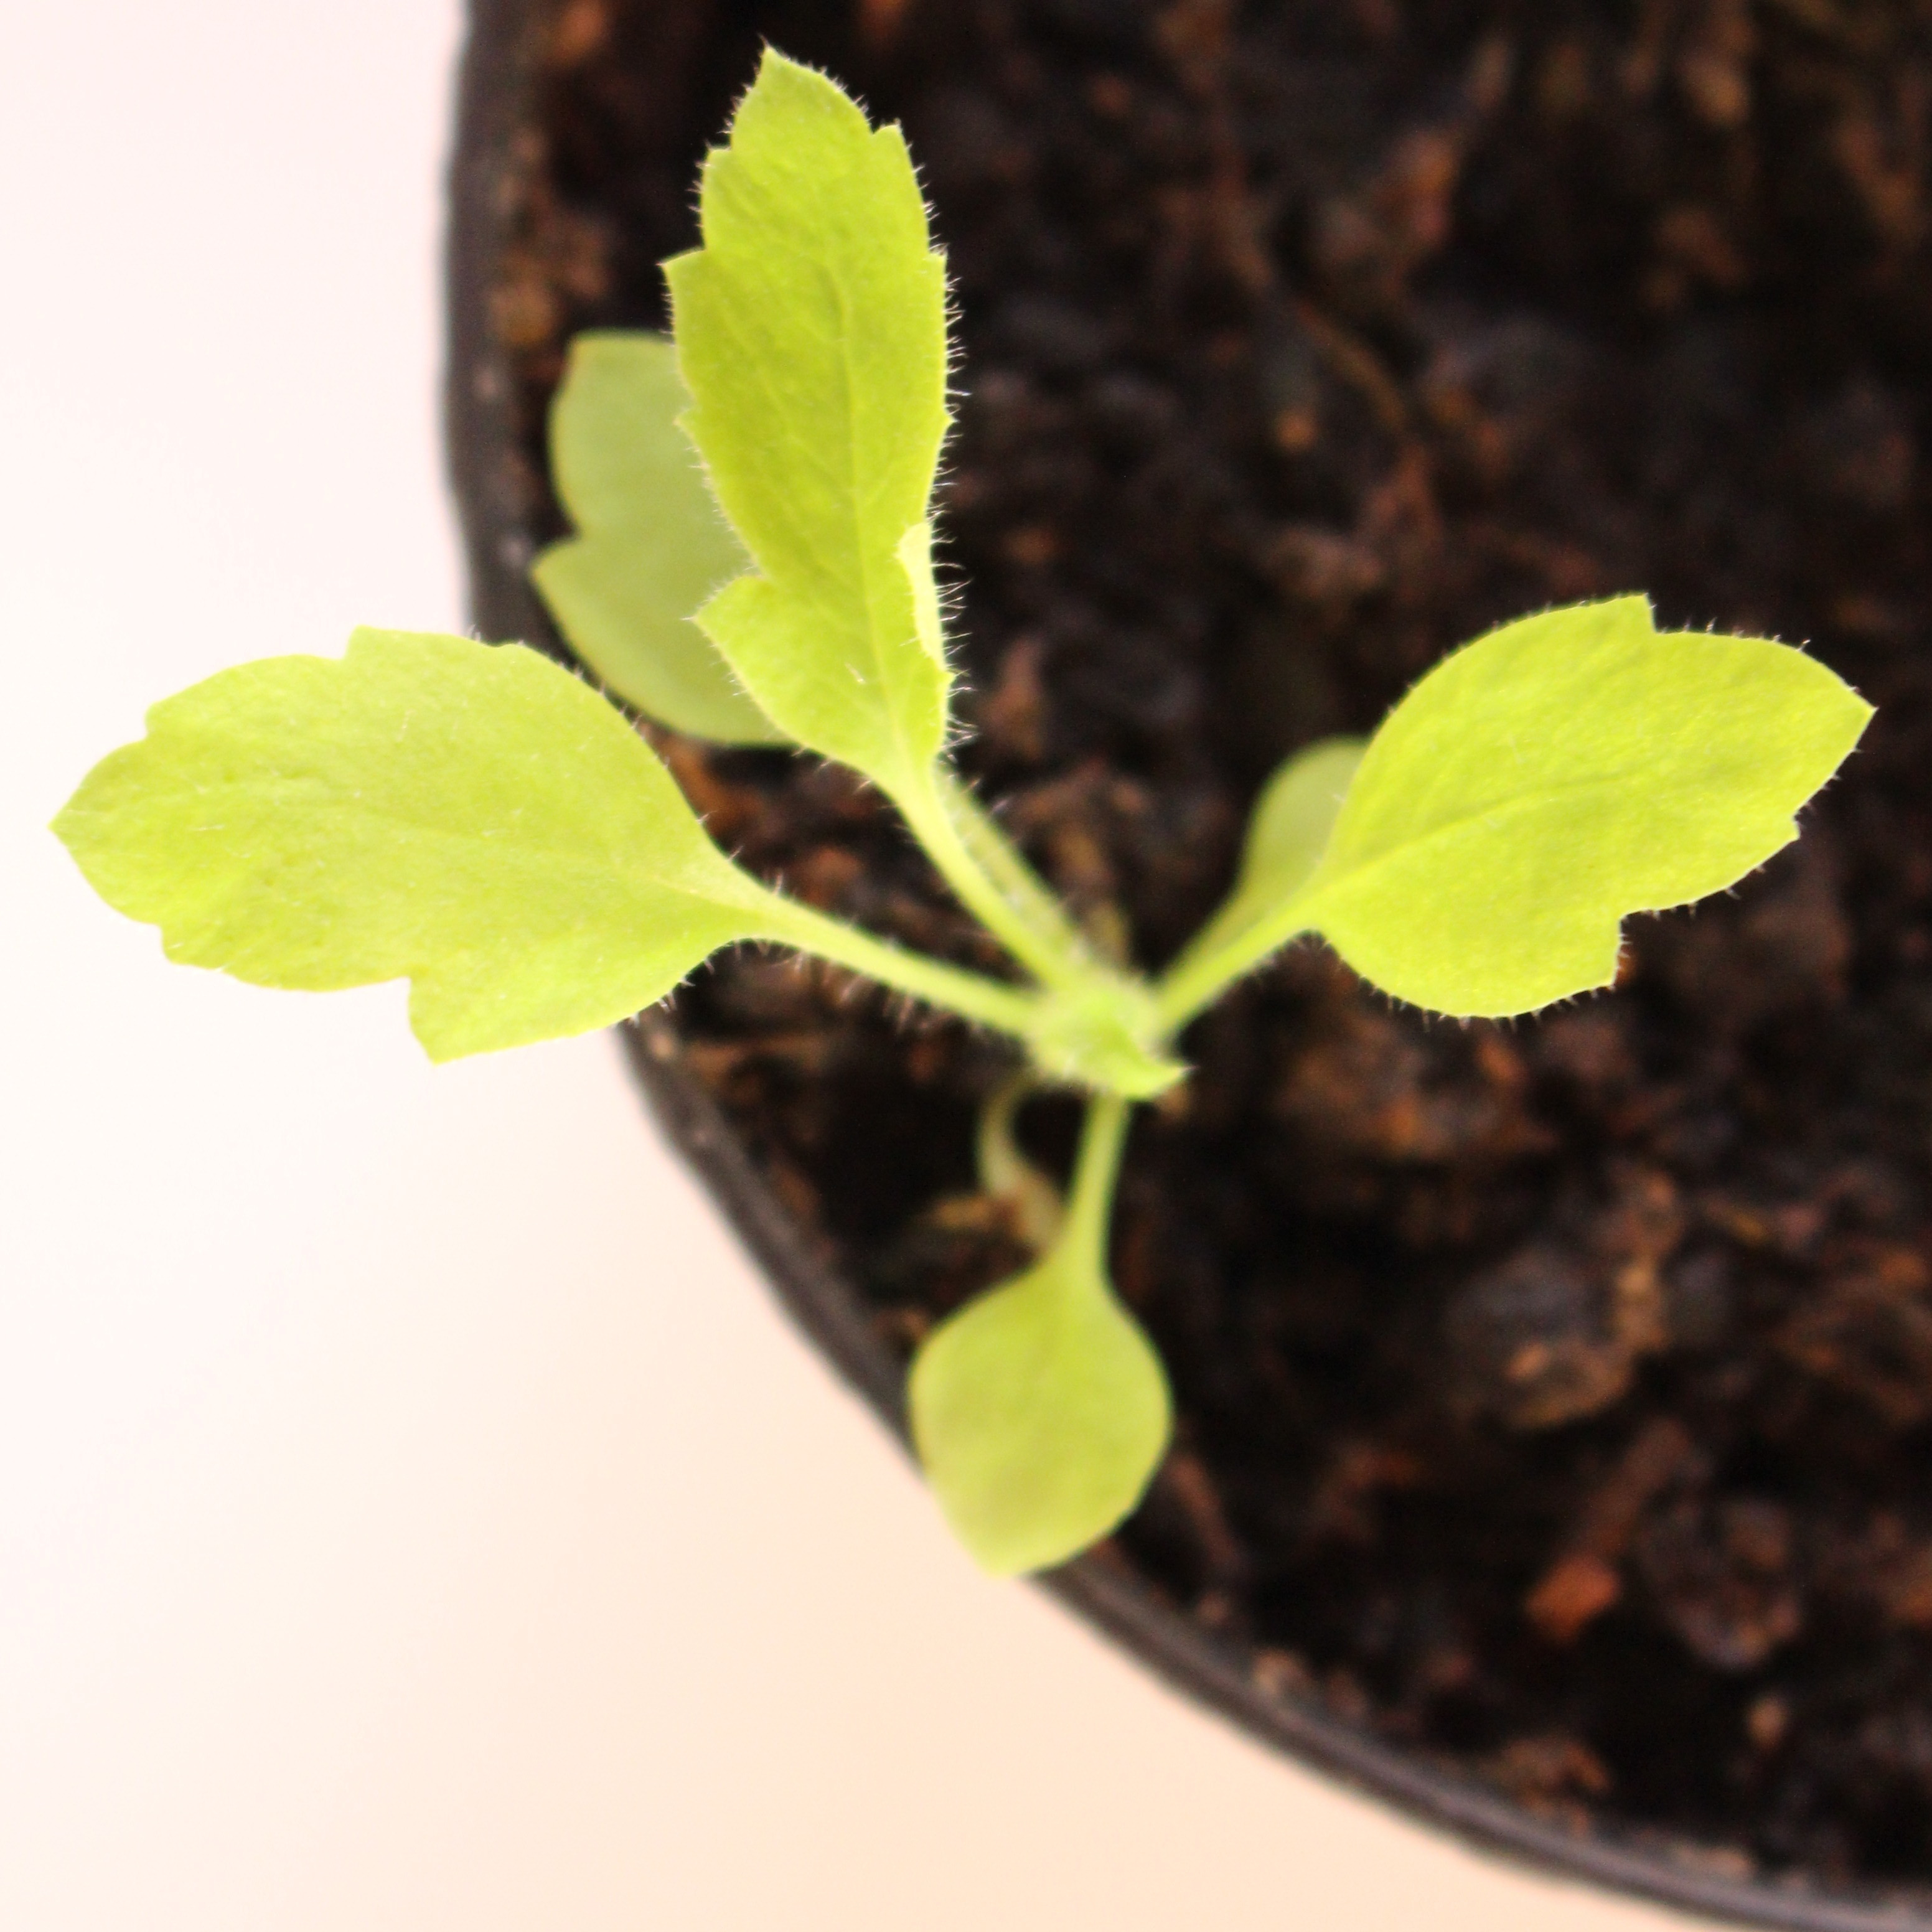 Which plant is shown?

Papaver rhoeas
